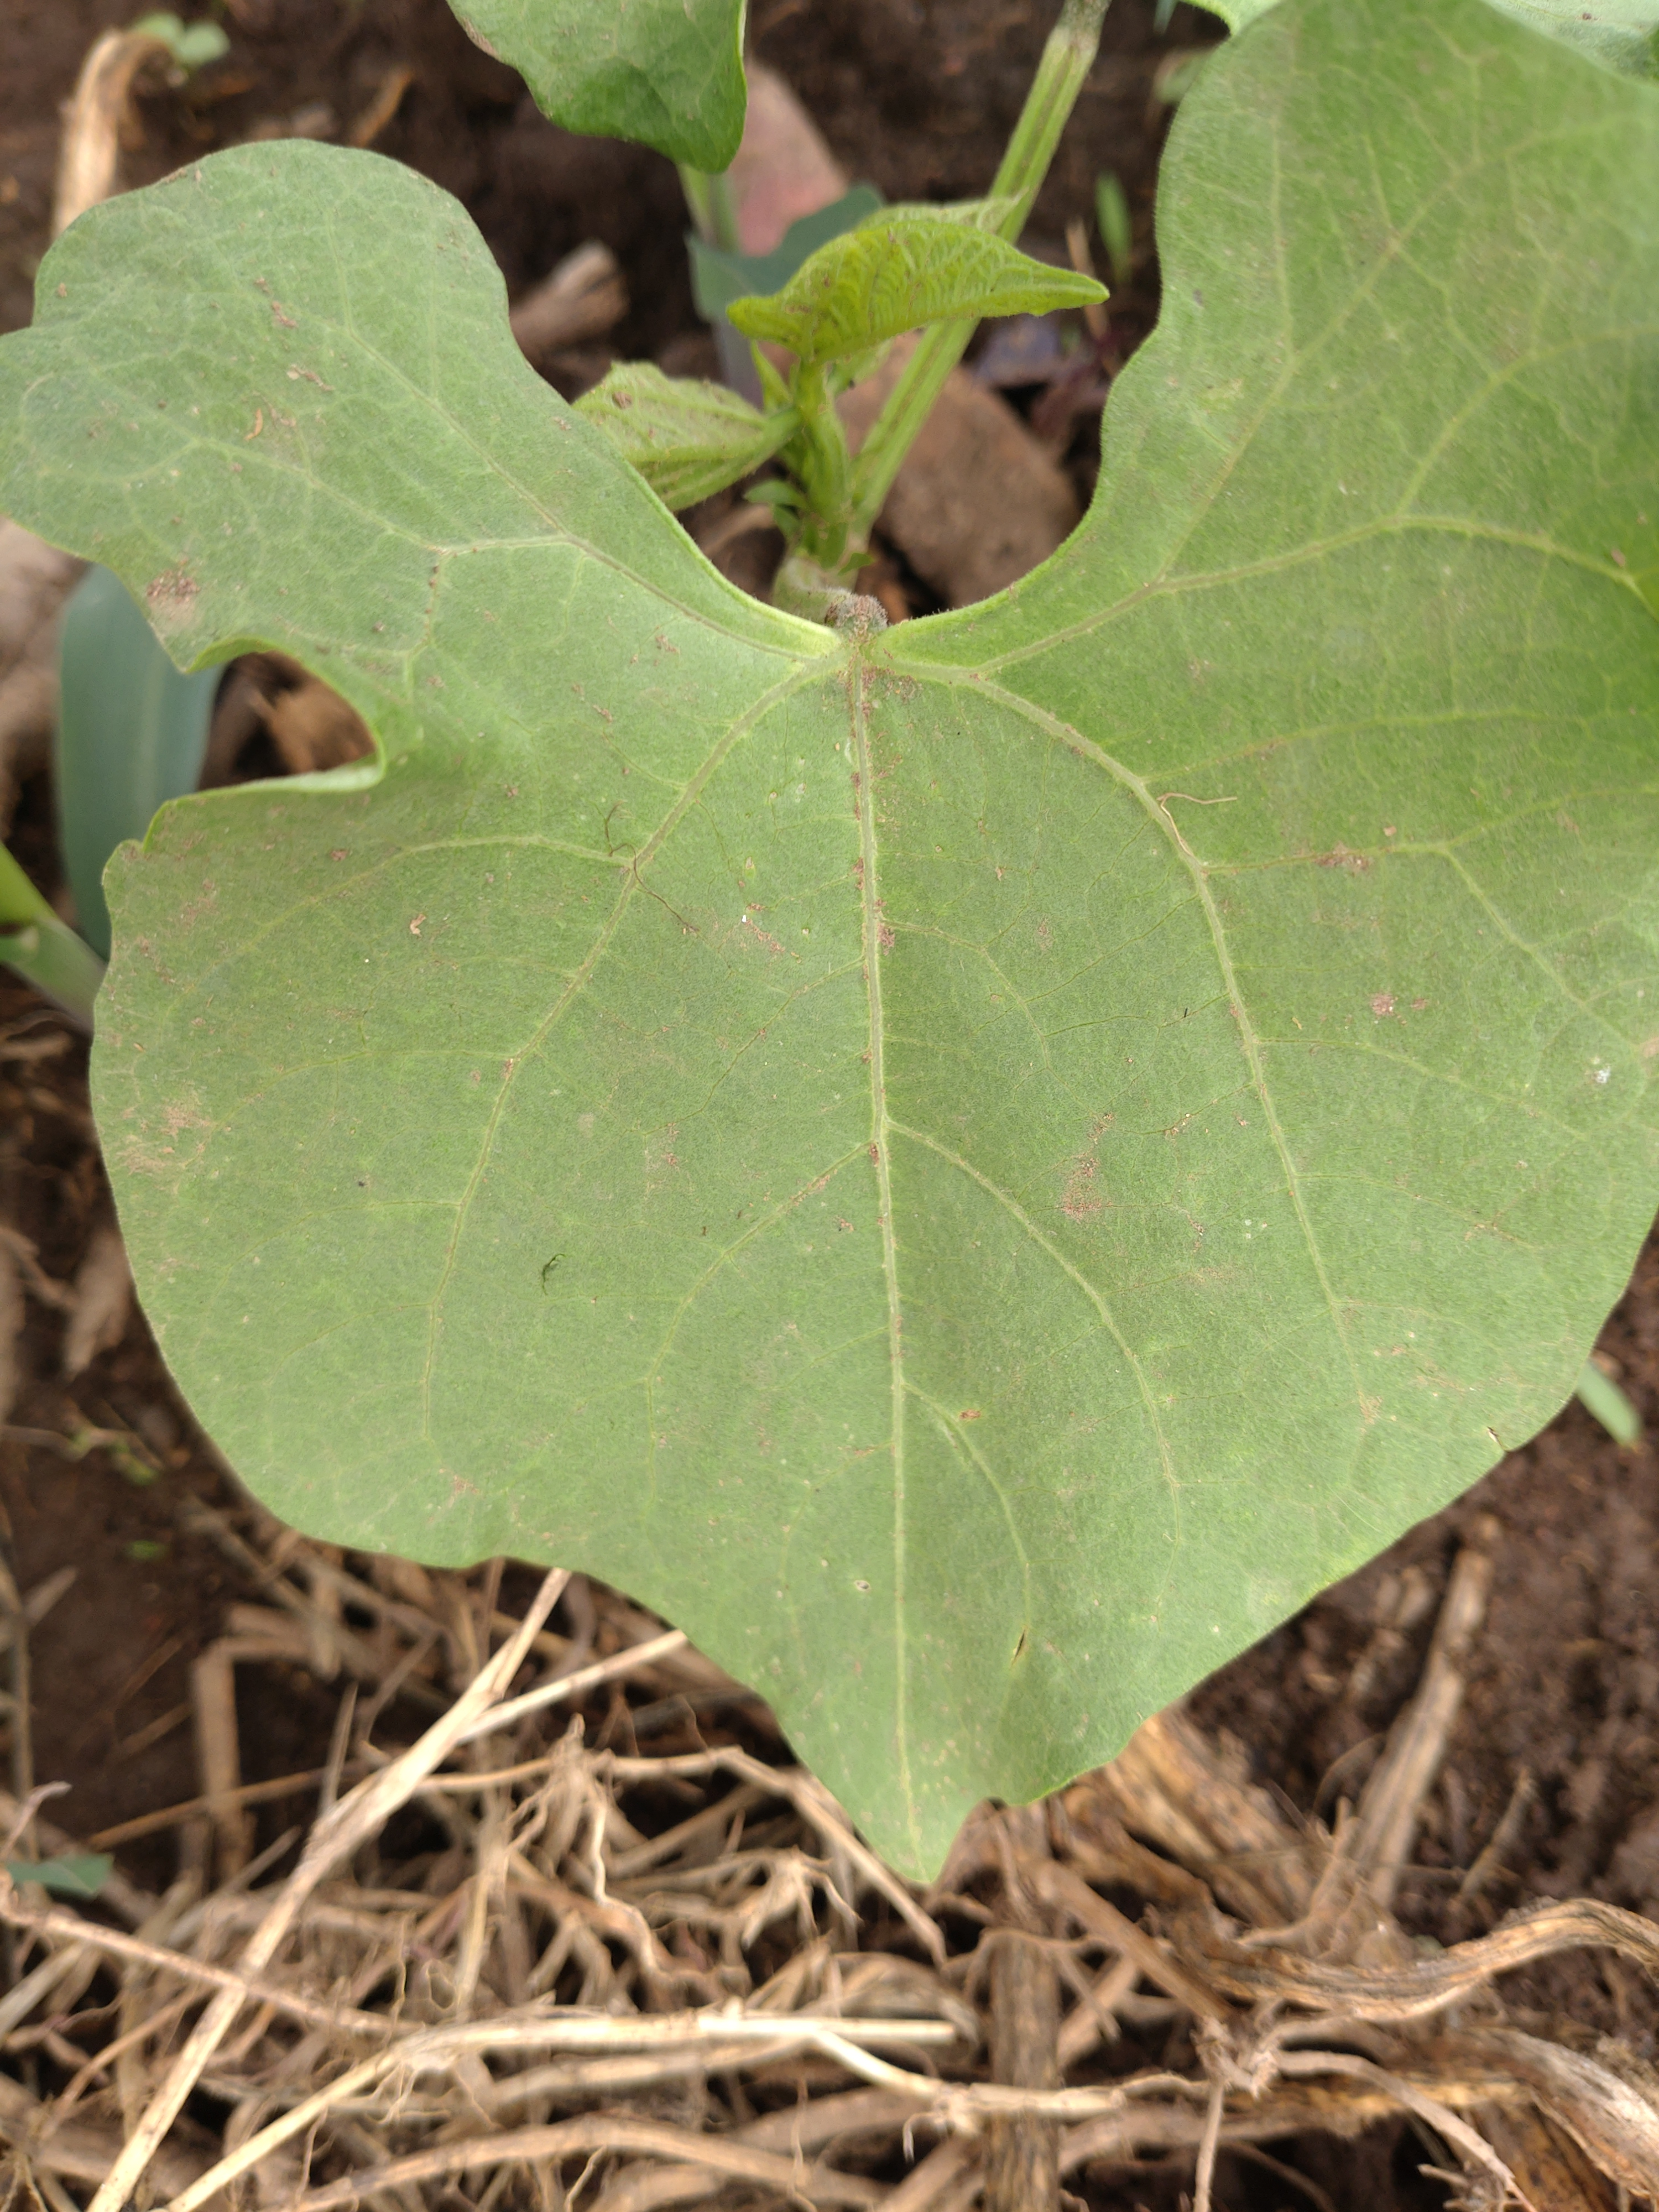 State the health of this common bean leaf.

healthy
